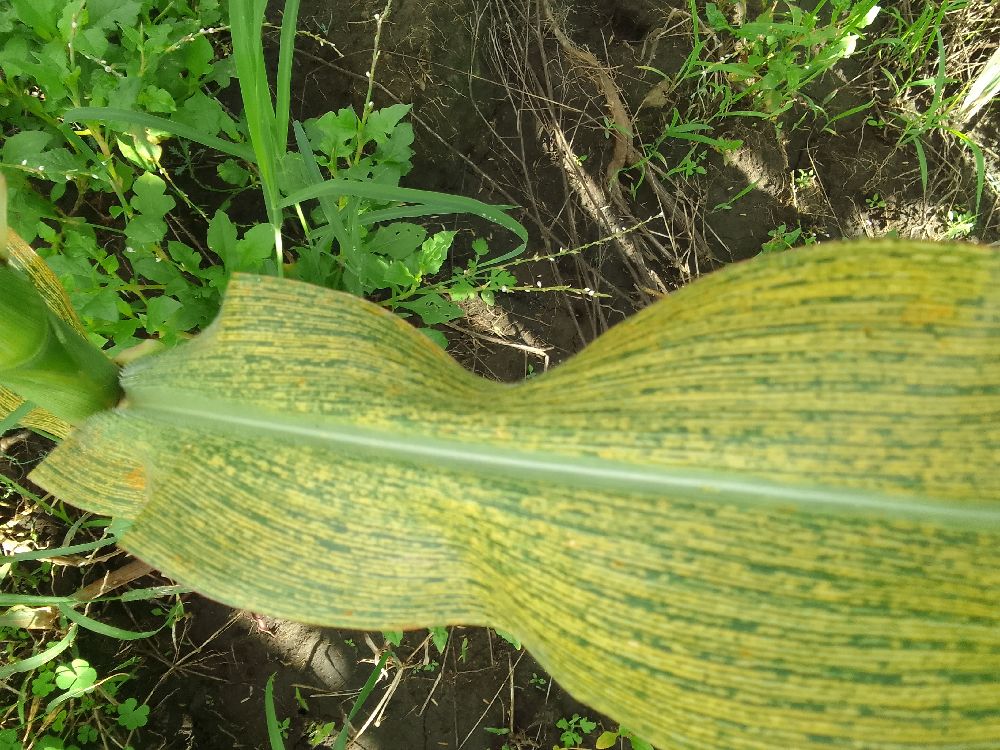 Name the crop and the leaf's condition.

maize, maize streak virus
